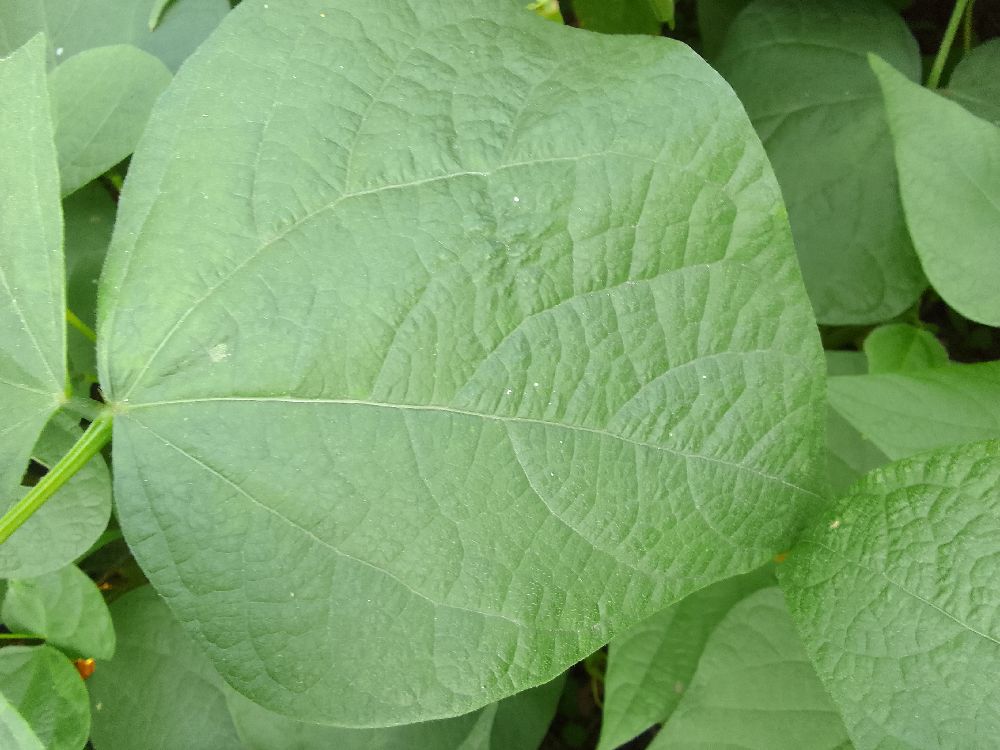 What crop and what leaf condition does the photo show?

common bean, healthy
